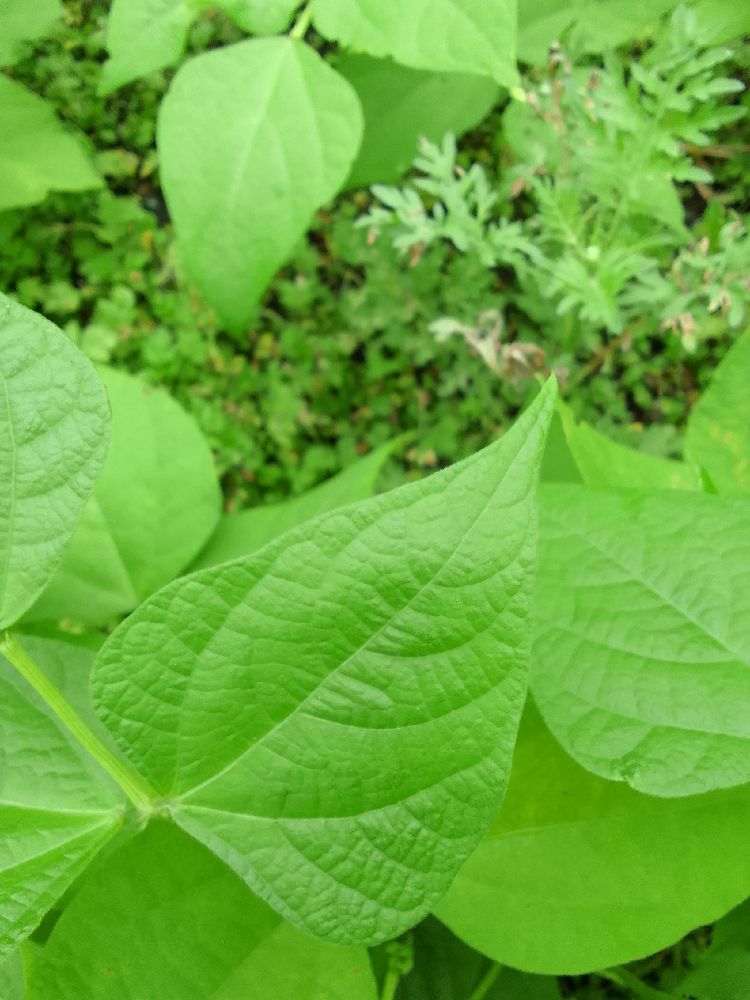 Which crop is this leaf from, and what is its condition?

common bean, healthy
